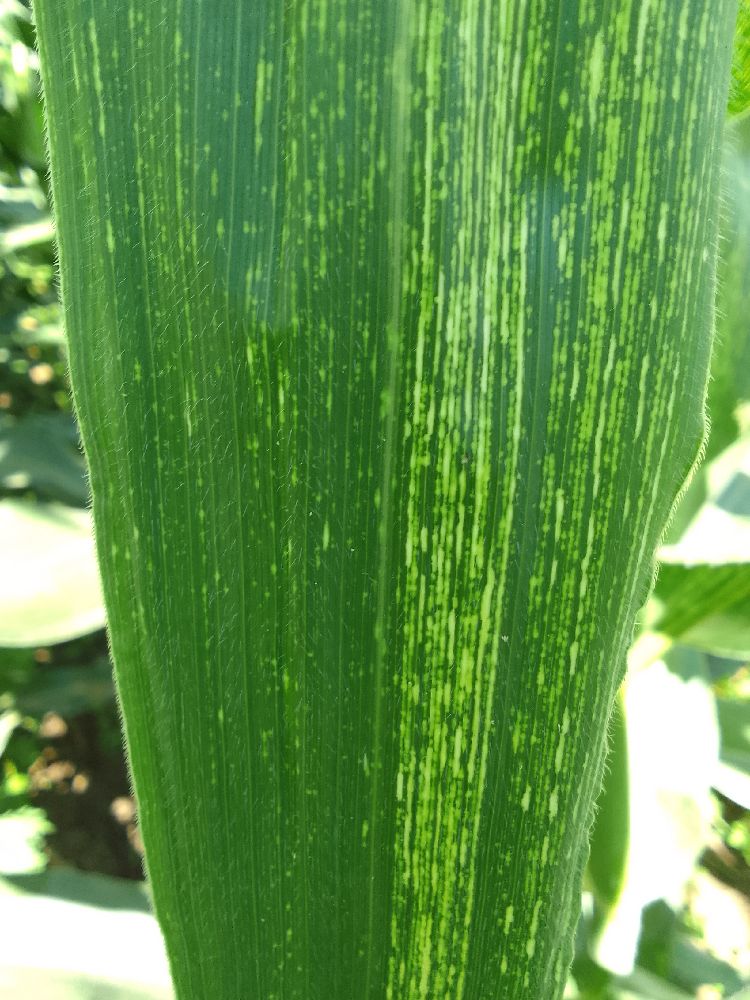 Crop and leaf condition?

maize, maize streak virus
